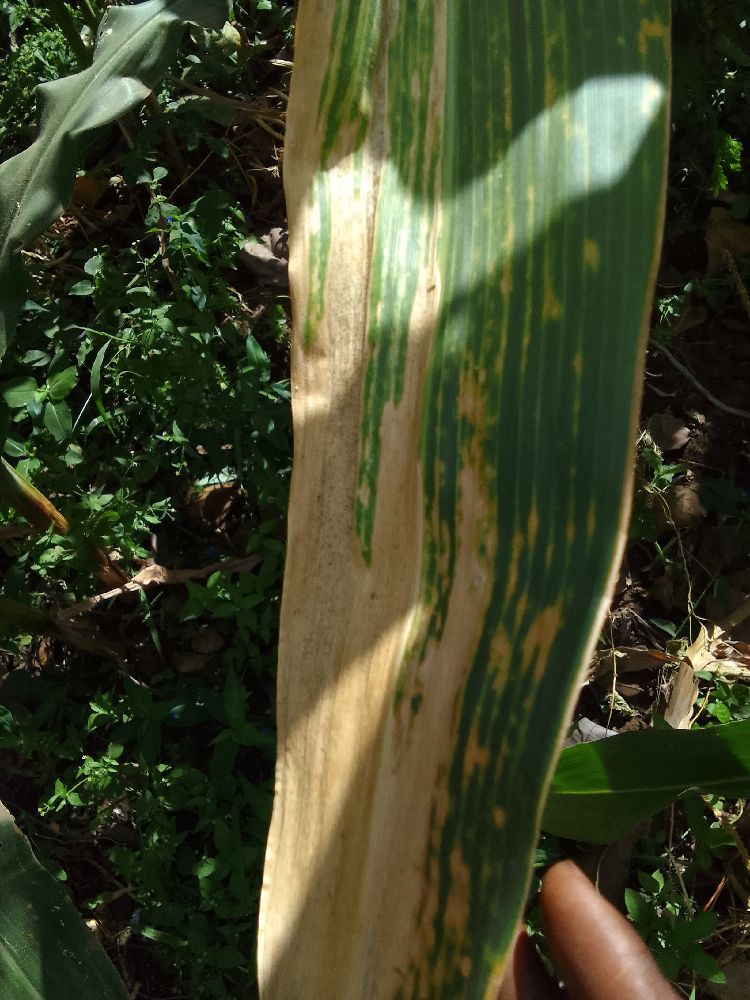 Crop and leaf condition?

maize, maize lethal necrosis
